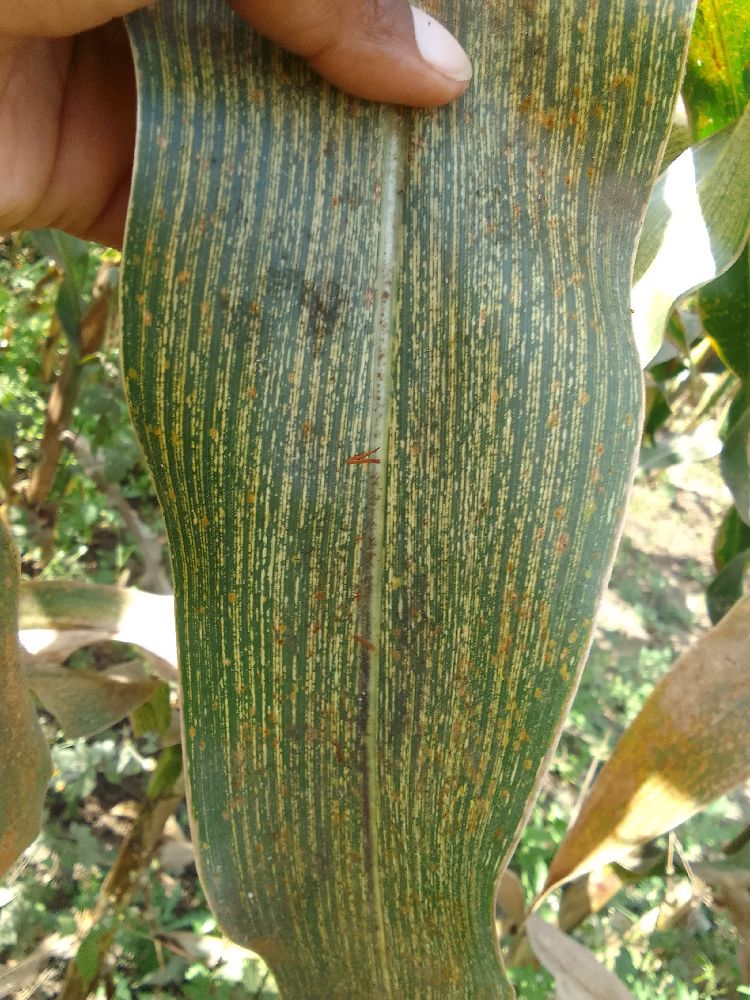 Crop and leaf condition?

maize, maize streak virus
